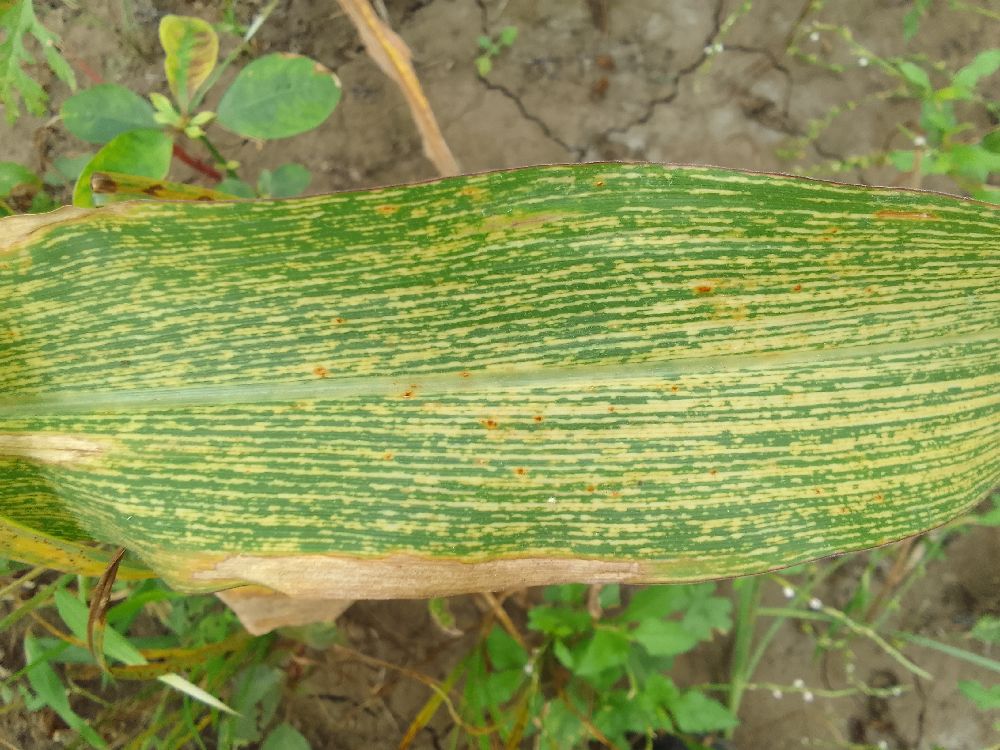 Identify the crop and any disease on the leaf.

maize, maize streak virus
